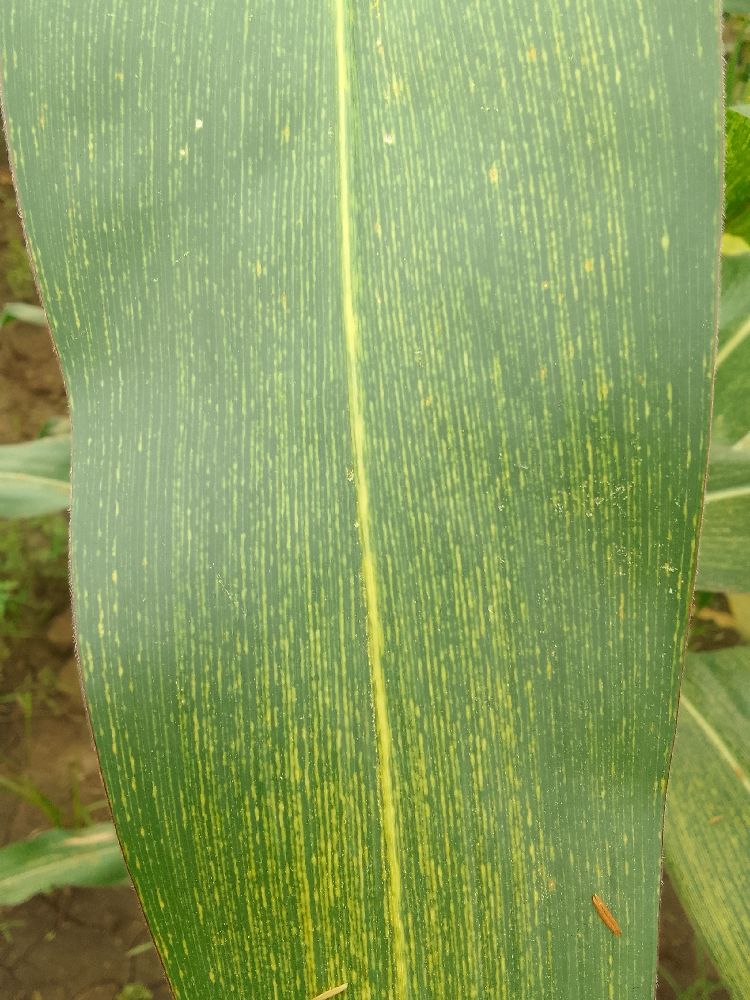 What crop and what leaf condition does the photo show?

maize, maize streak virus
